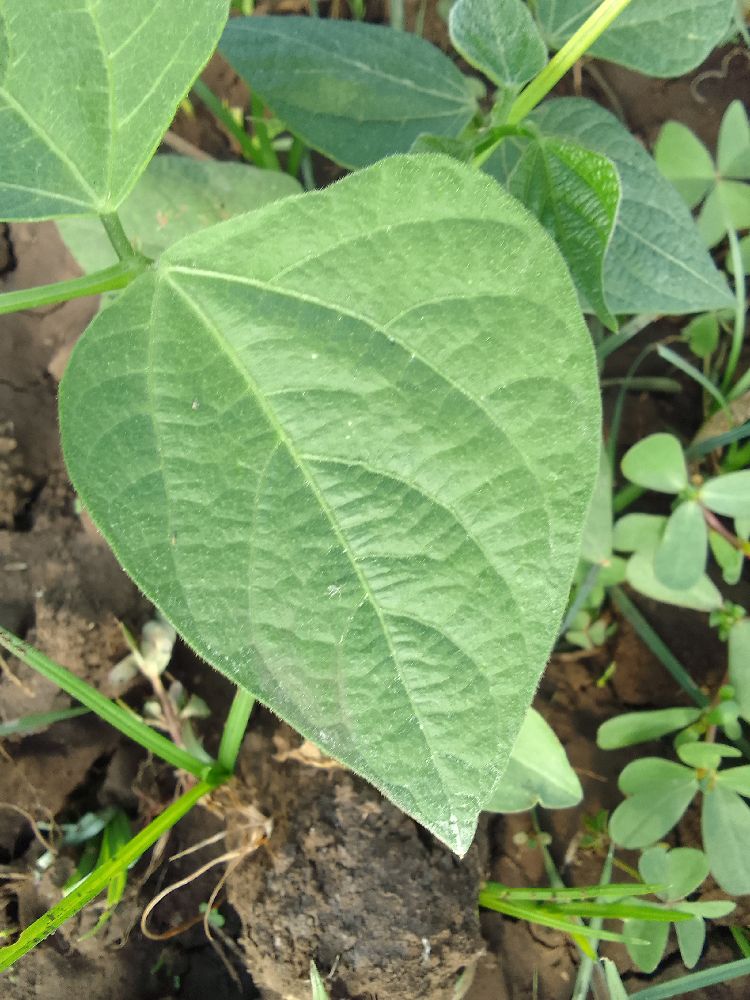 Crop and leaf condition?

common bean, healthy
